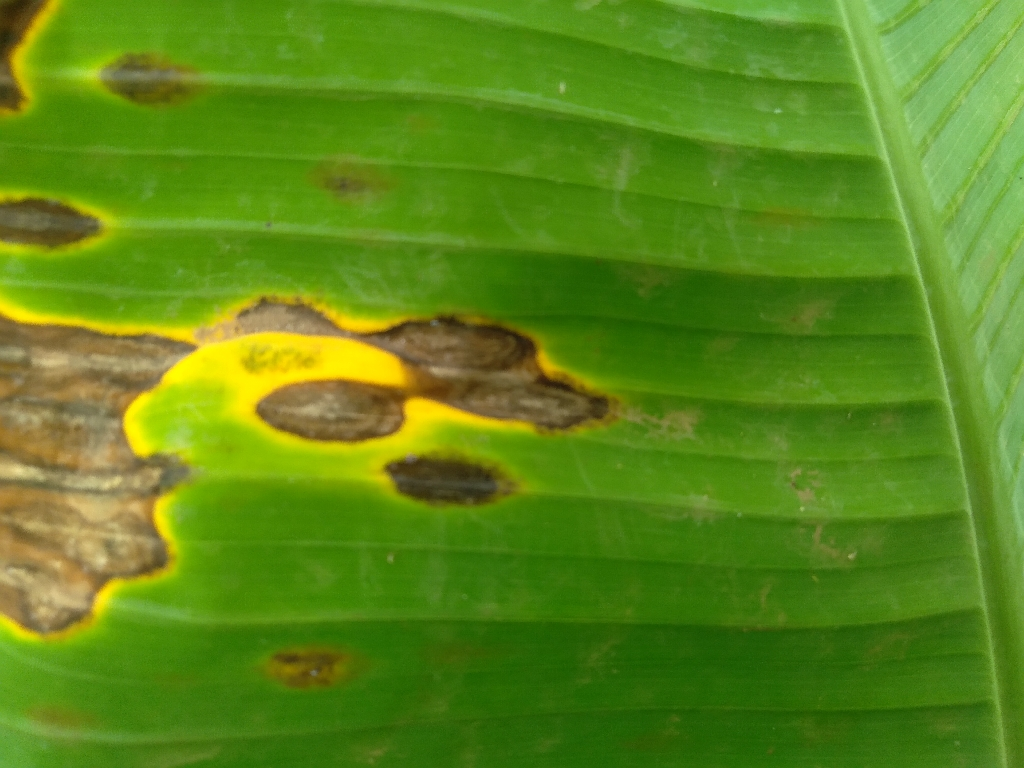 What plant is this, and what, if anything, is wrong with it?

banana, black sigatoka
